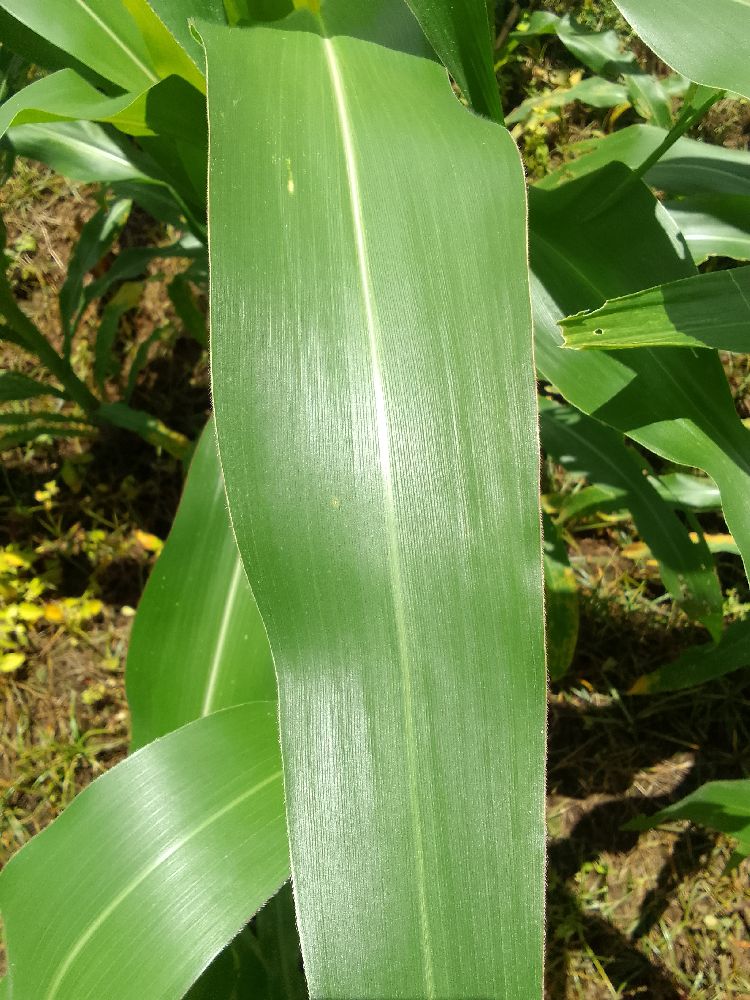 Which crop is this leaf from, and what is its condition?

maize, healthy
